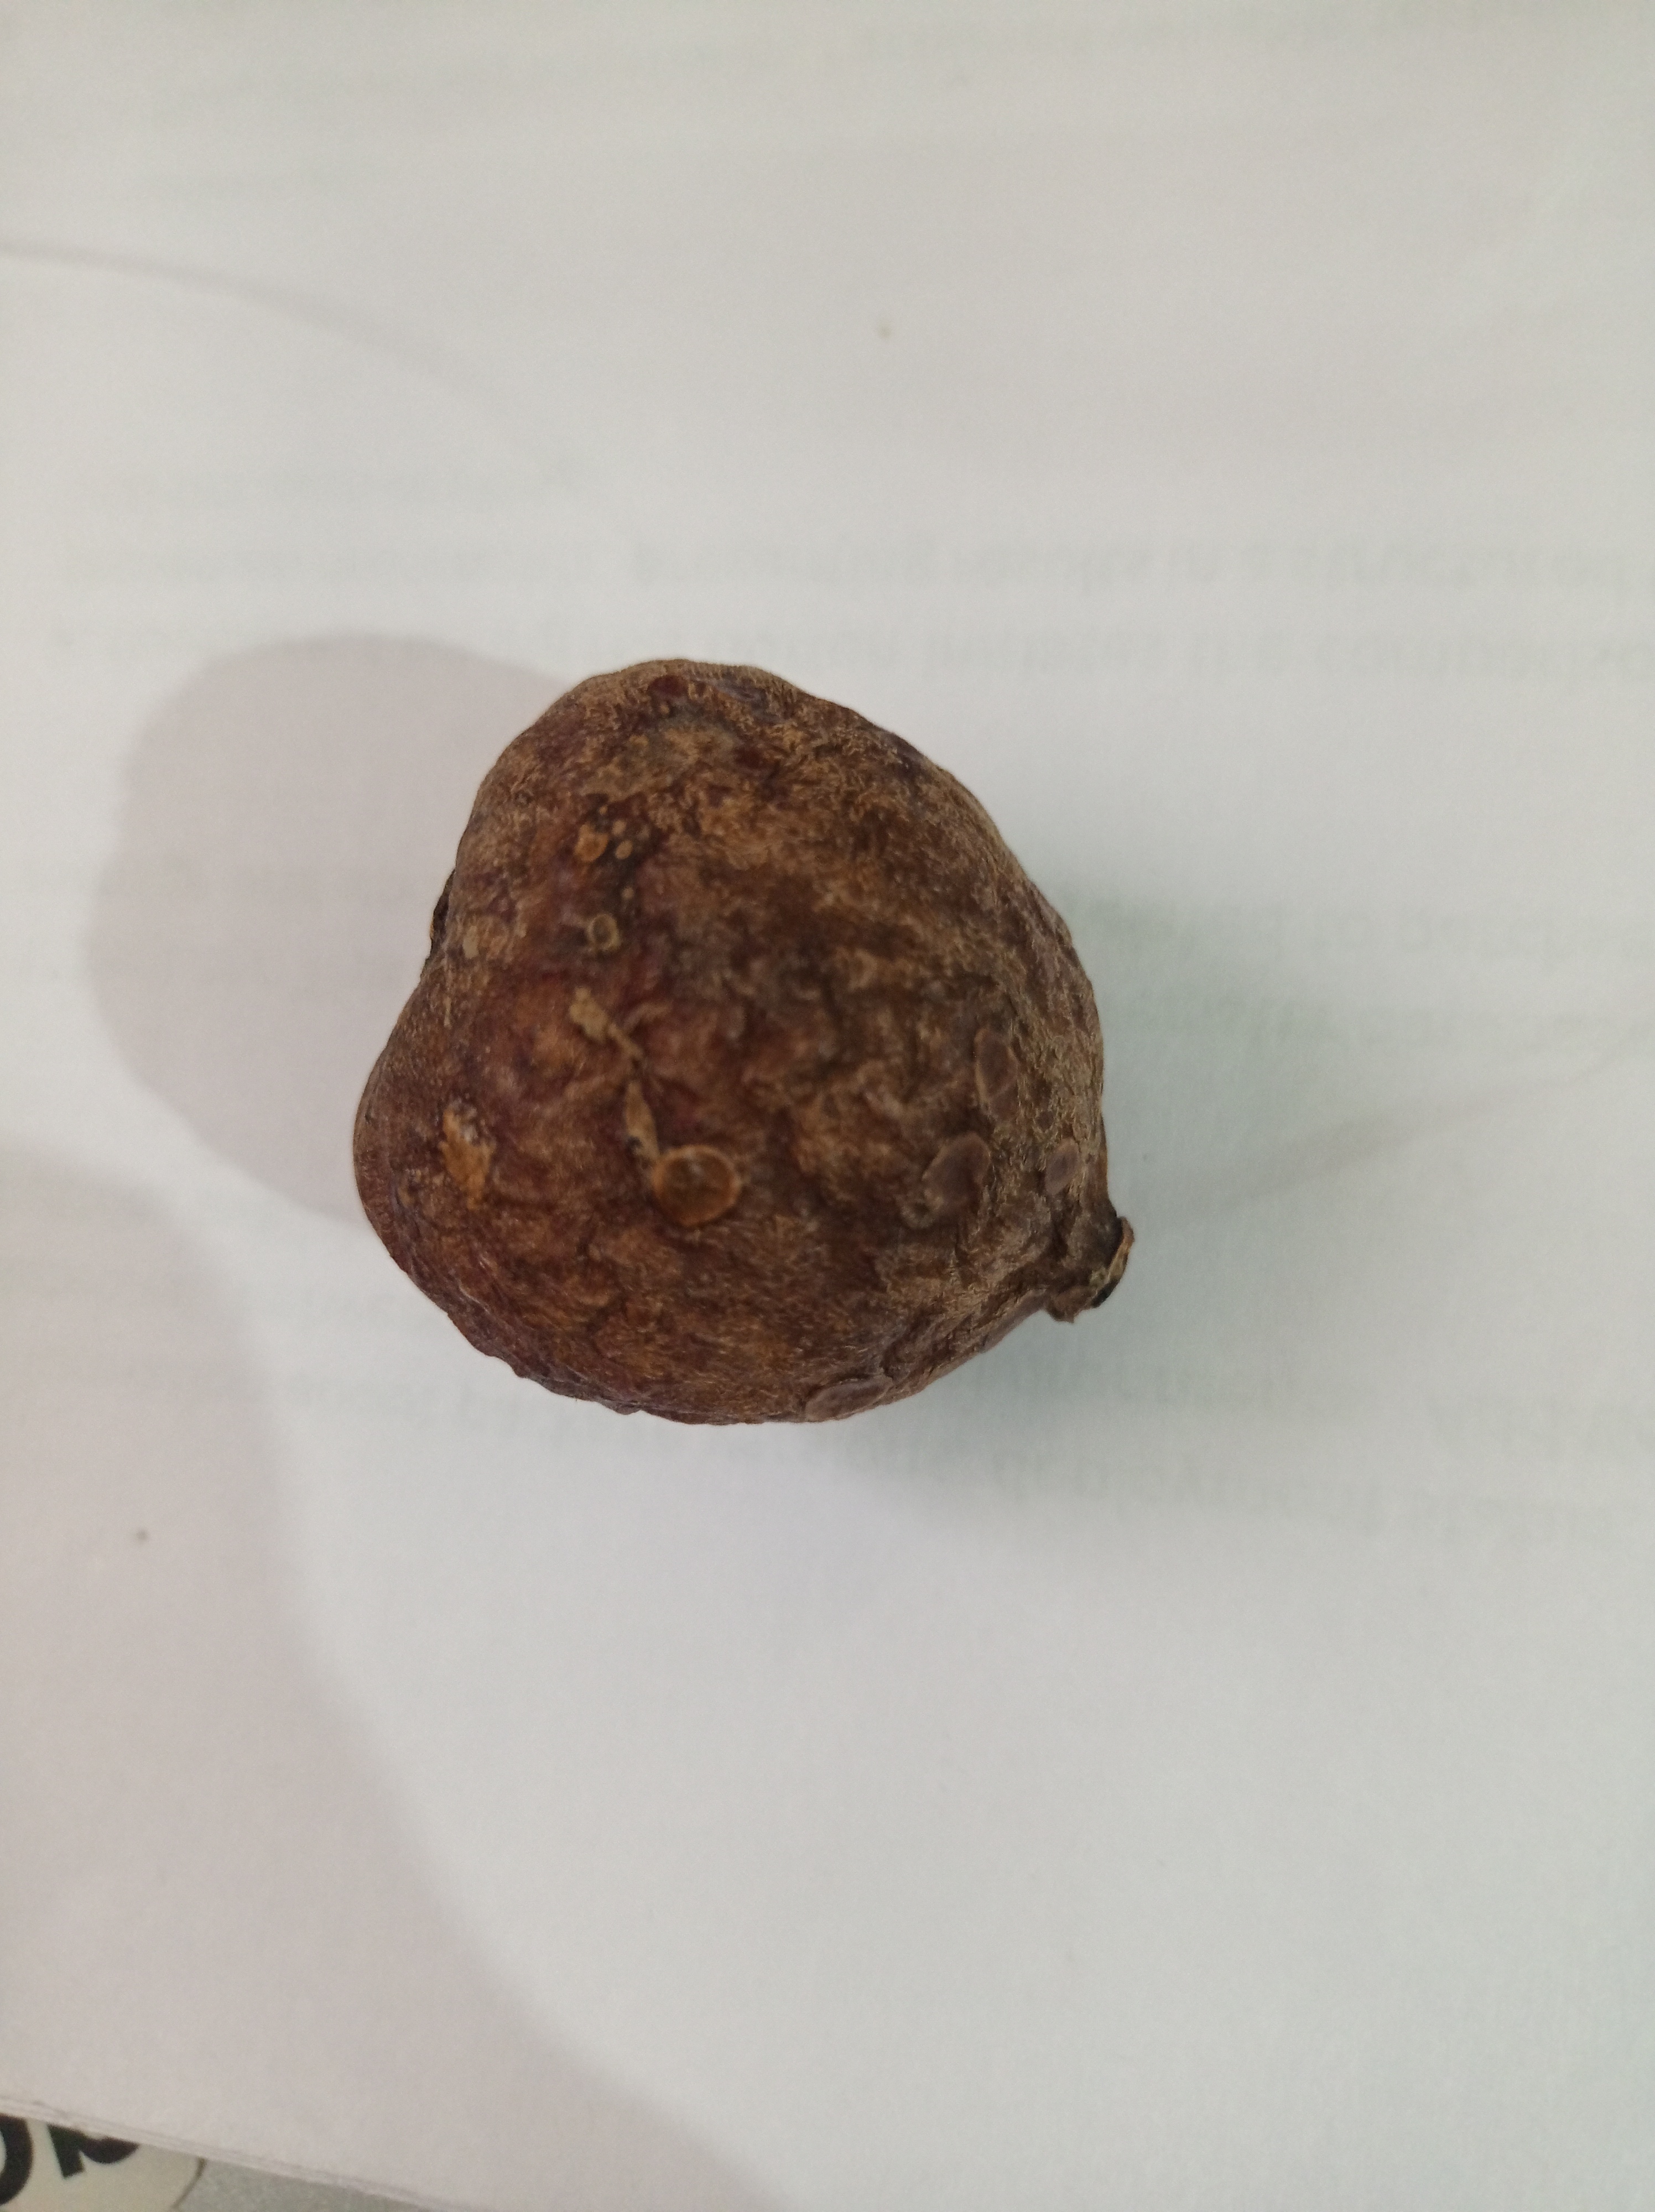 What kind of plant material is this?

madanphal
